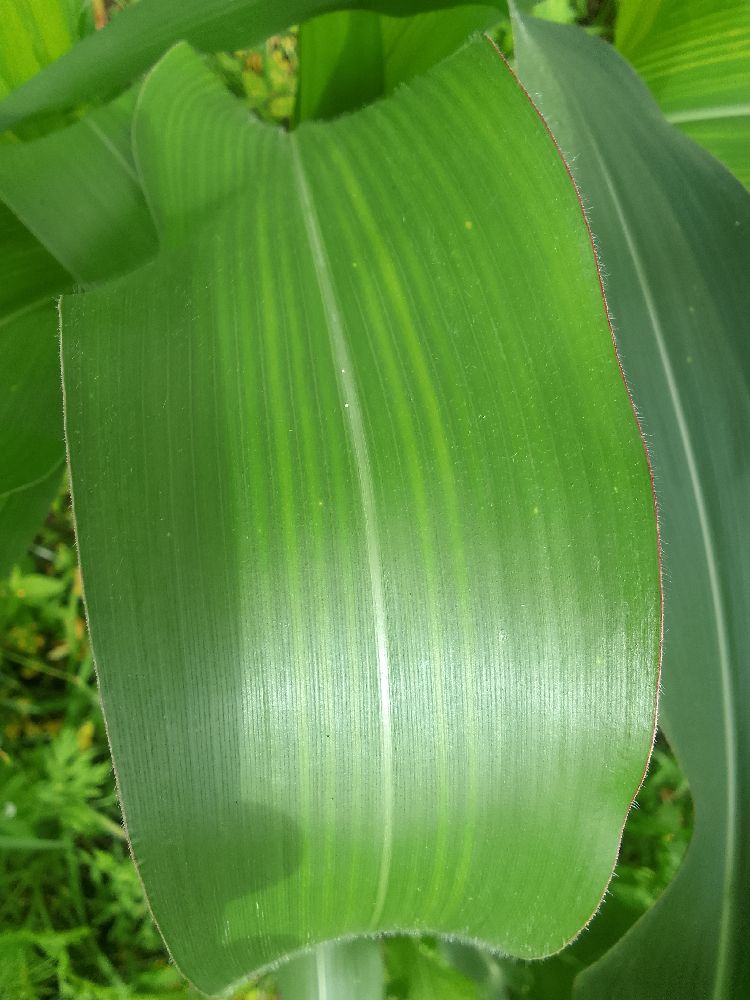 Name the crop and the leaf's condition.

maize, healthy
